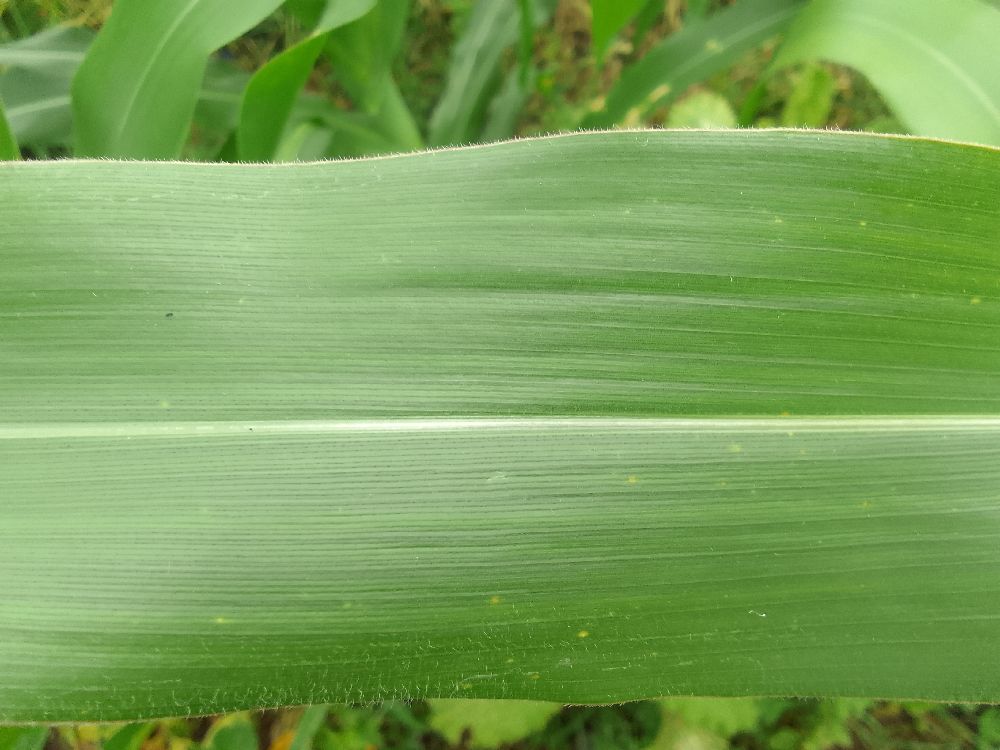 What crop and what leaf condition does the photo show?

maize, healthy
